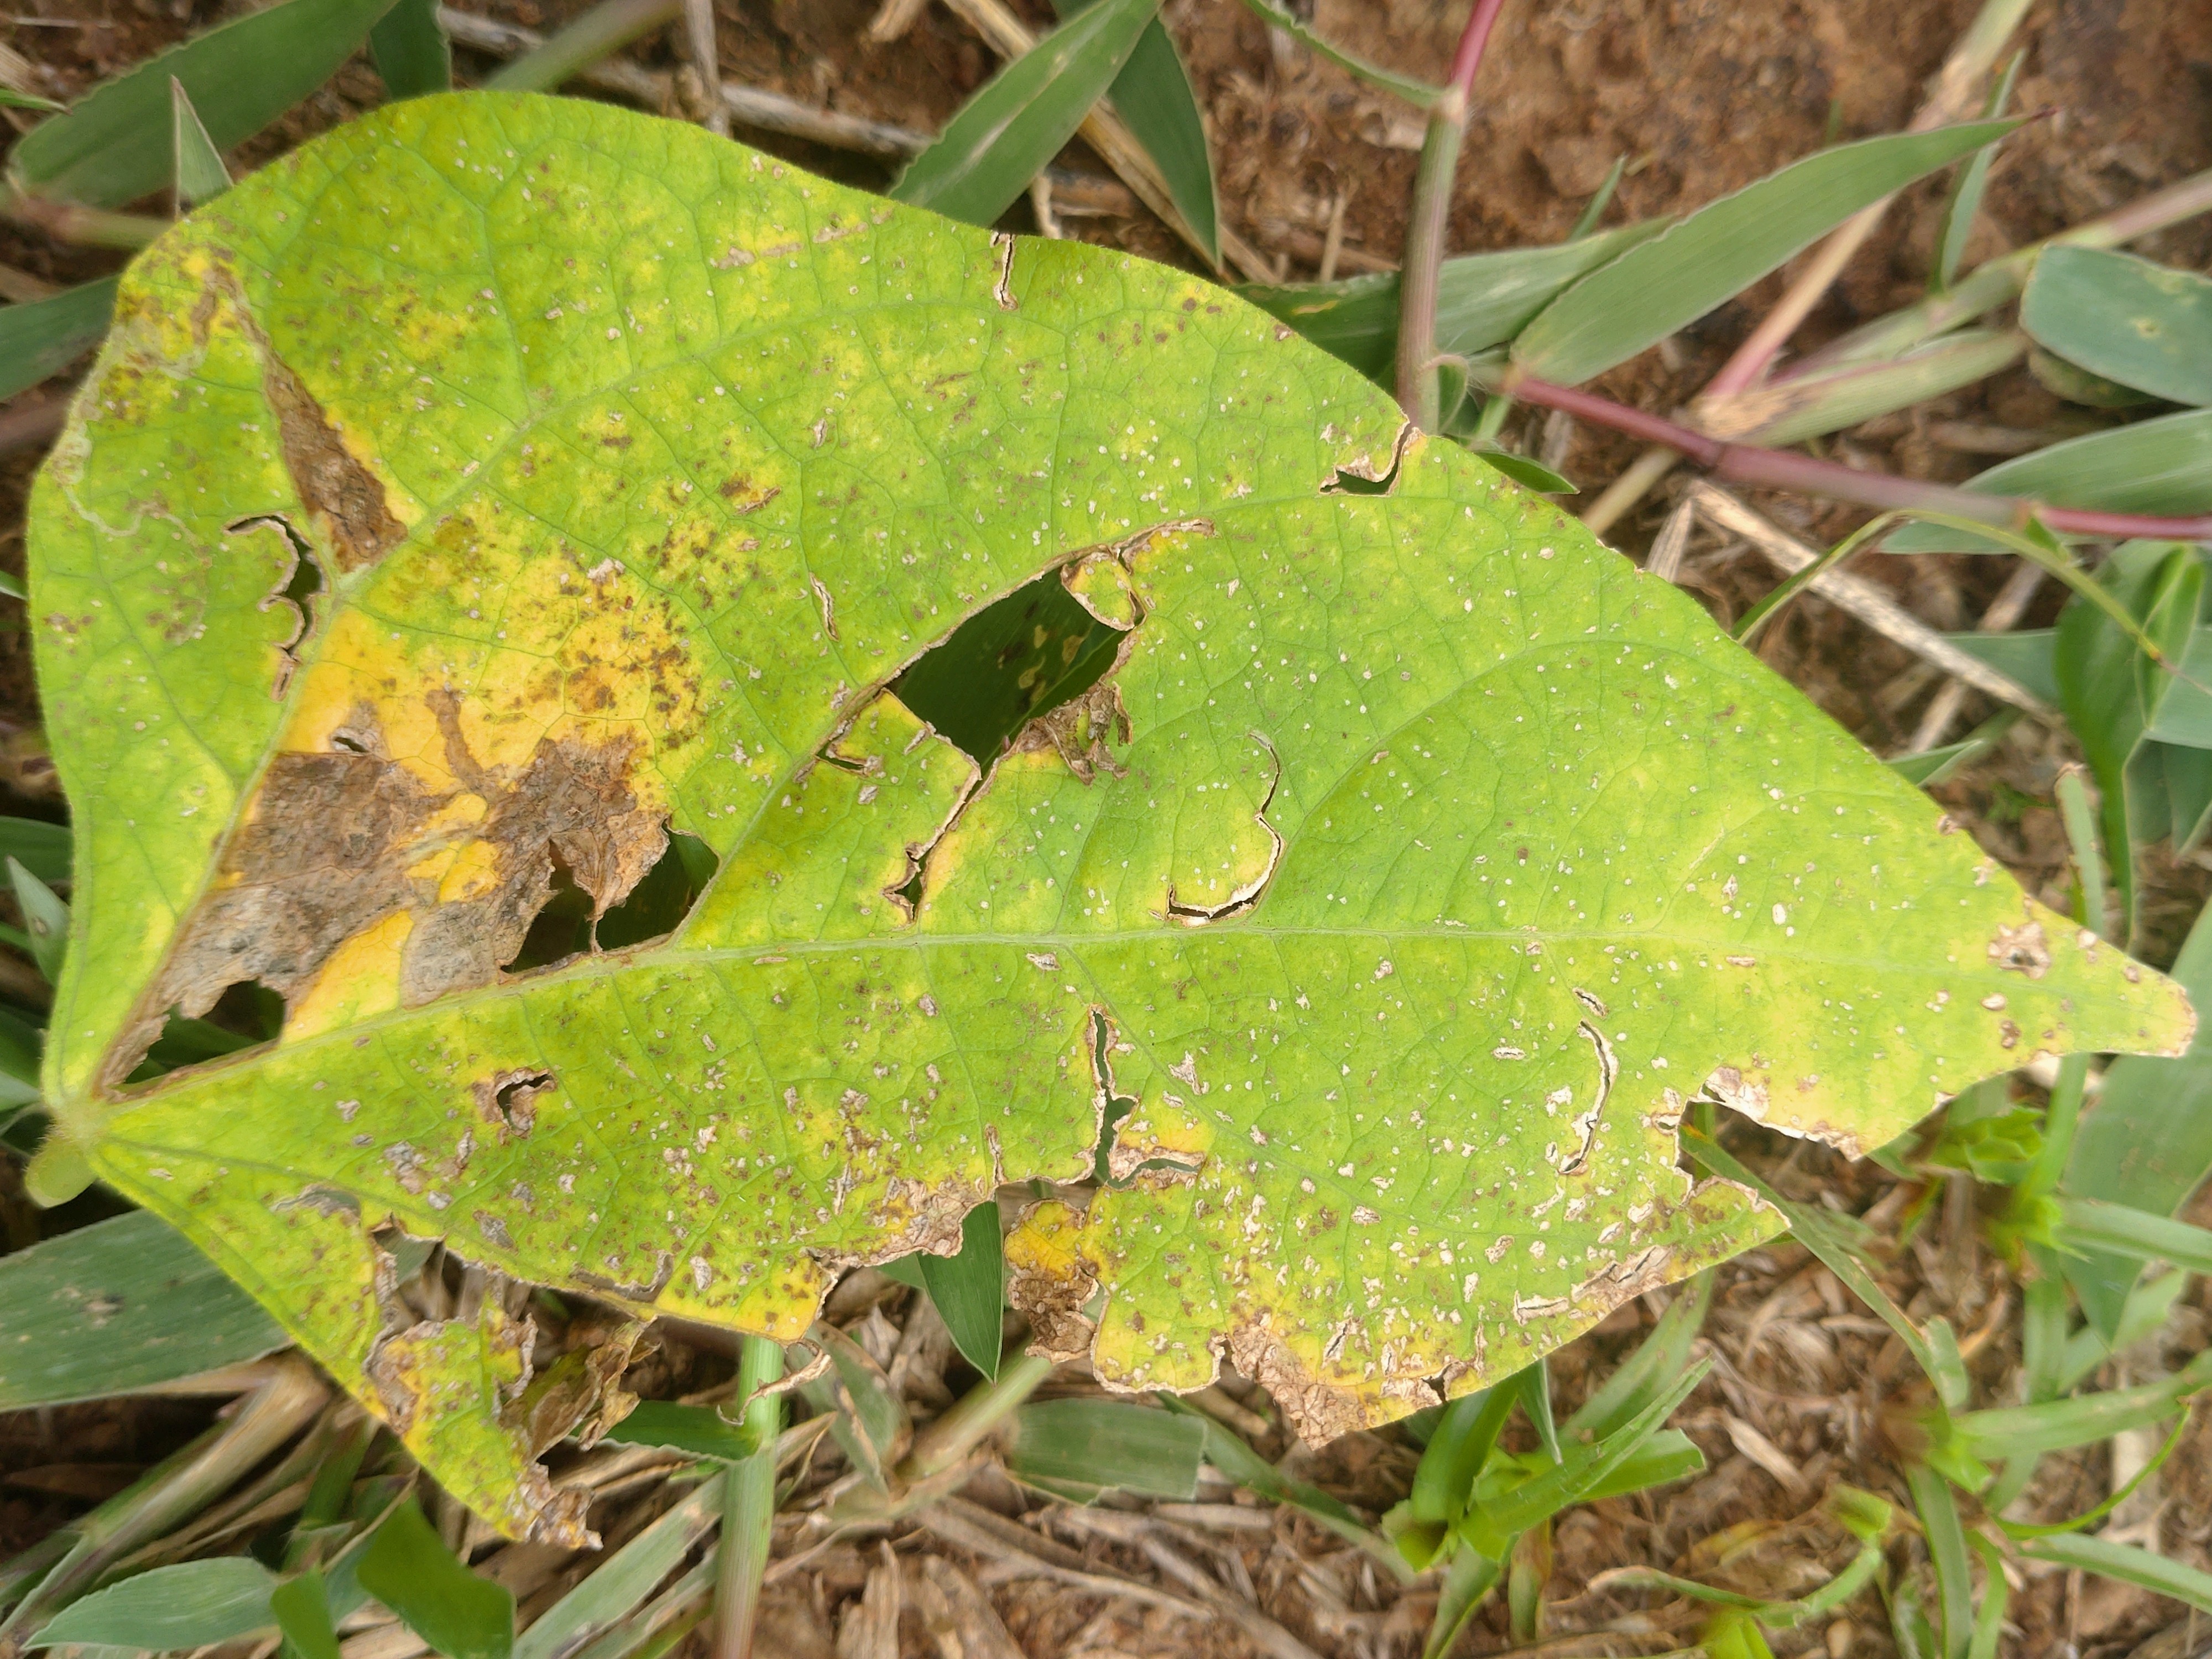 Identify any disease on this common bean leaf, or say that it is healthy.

rust
